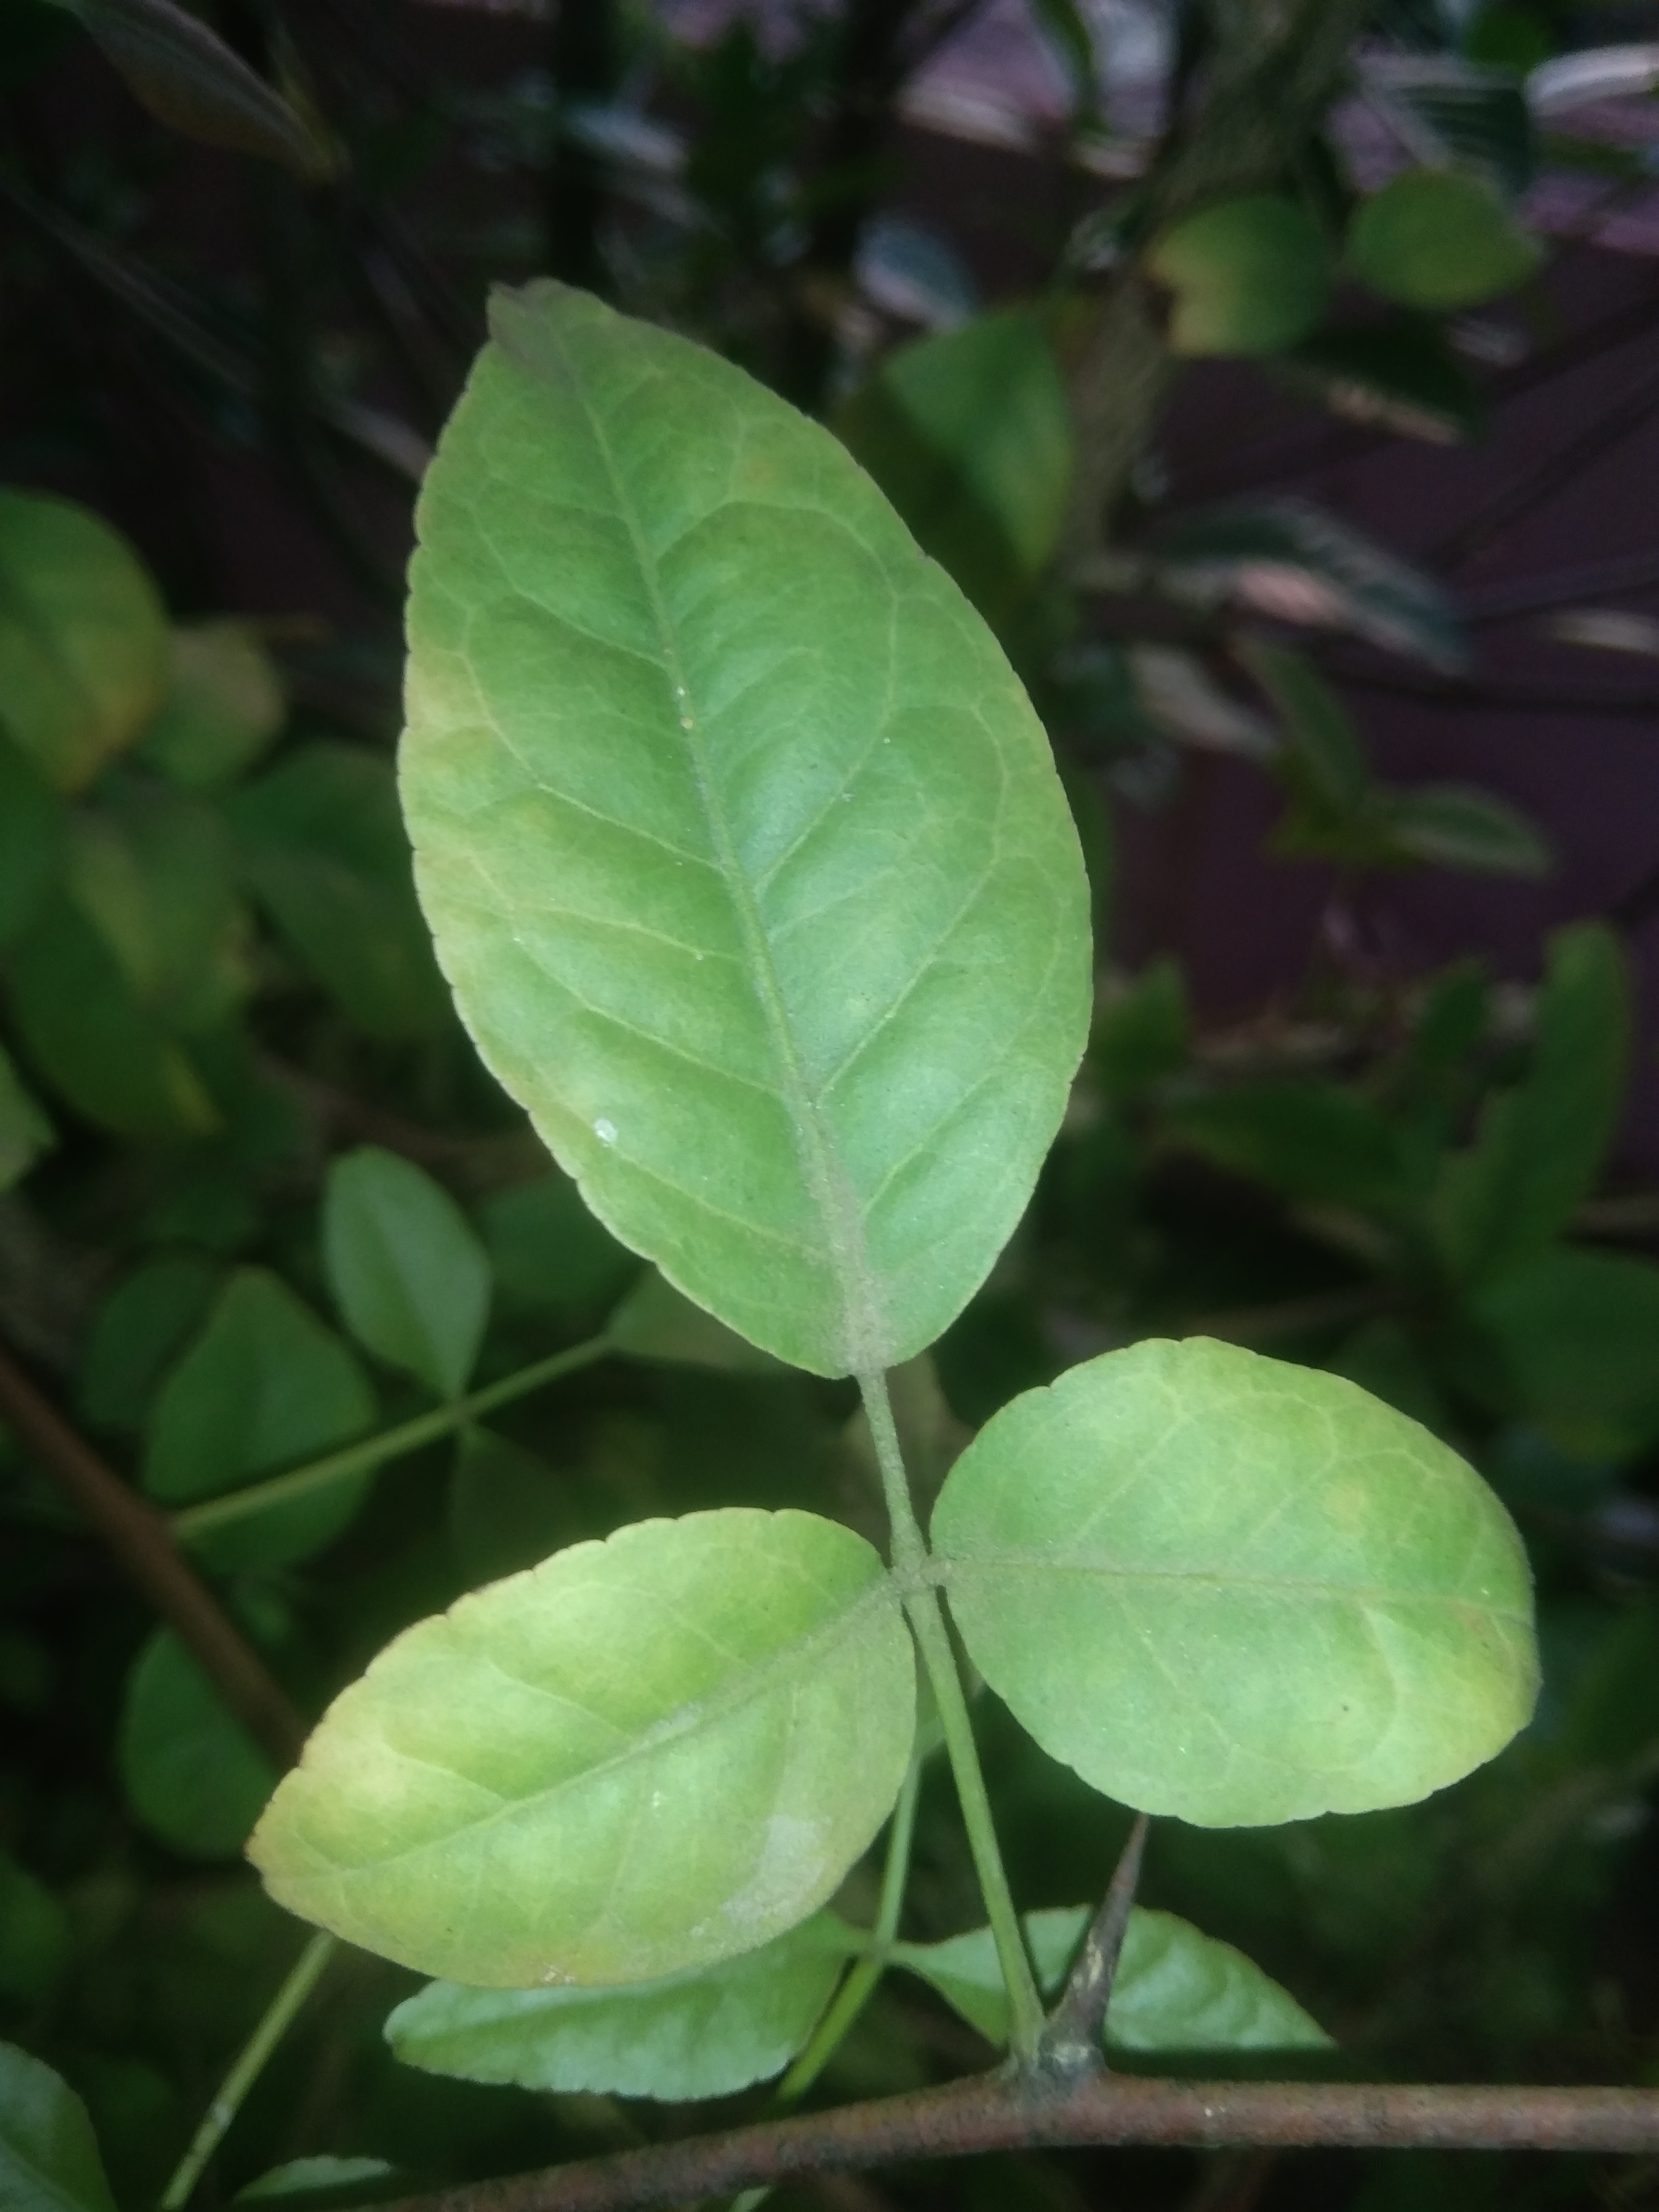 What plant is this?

wood apple
